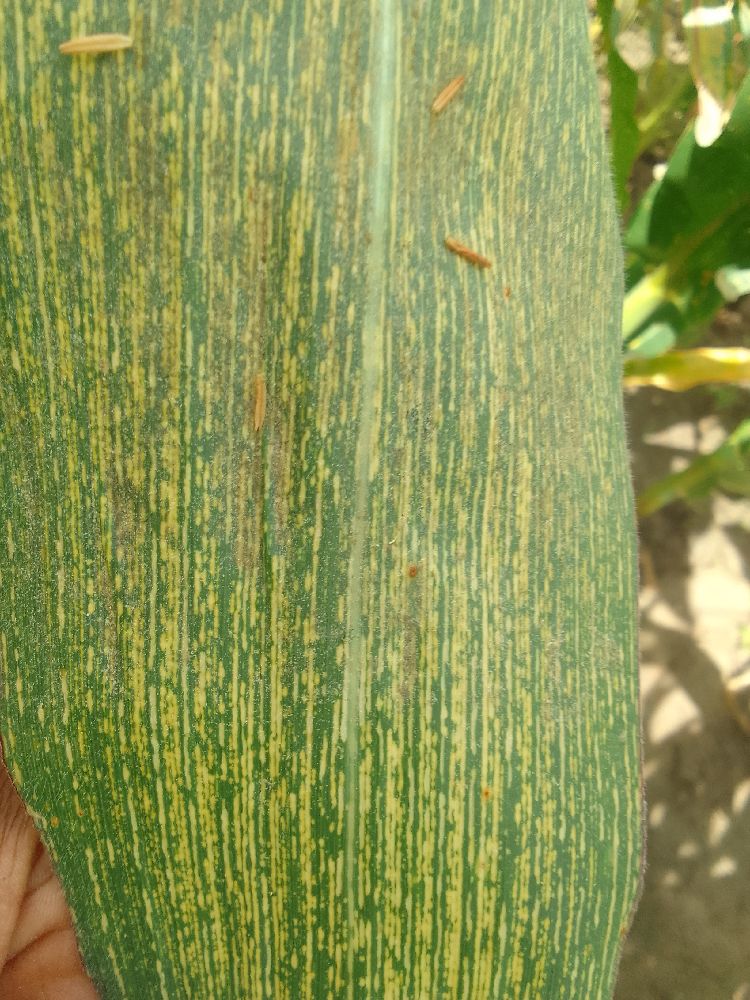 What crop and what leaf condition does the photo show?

maize, maize streak virus
